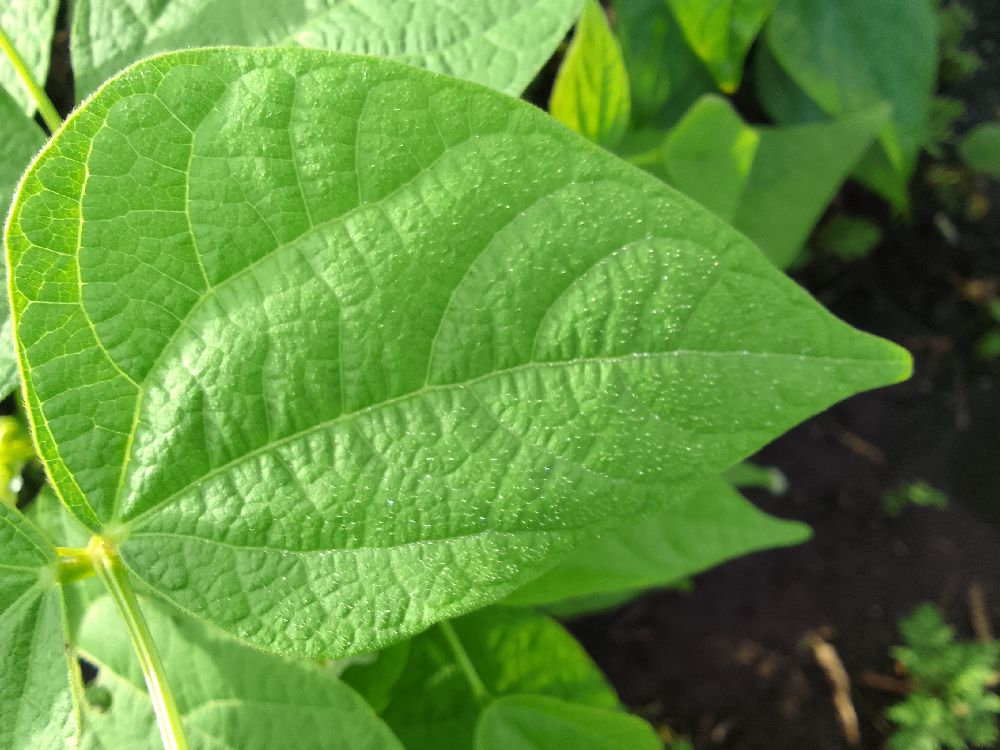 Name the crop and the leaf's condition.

common bean, healthy
